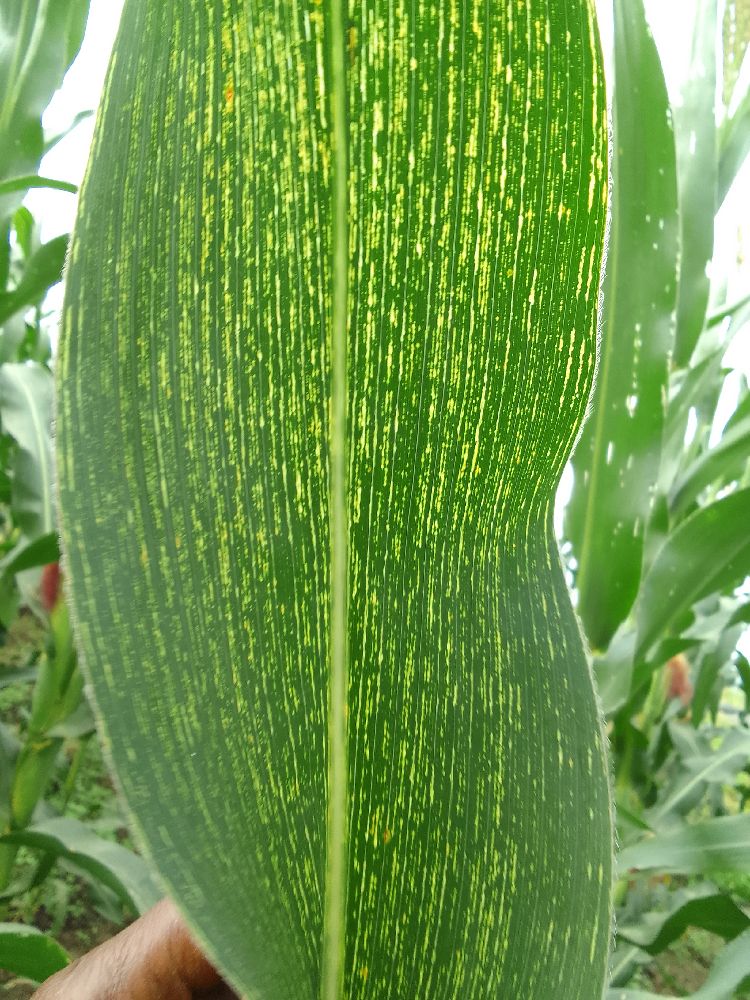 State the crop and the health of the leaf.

maize, maize streak virus
